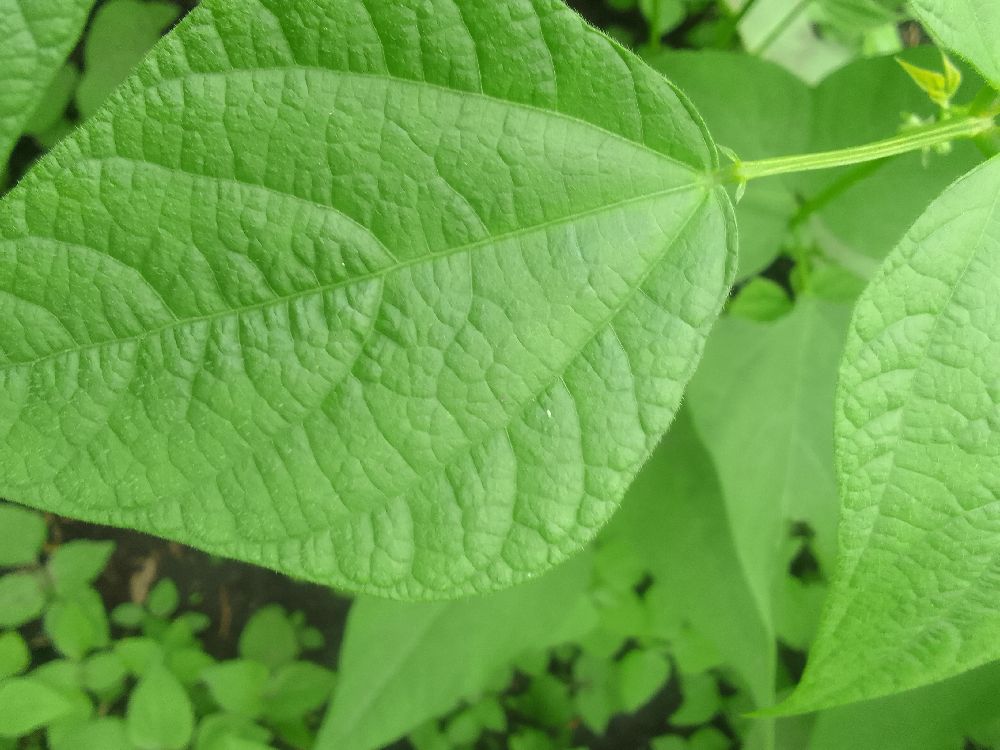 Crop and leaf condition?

common bean, healthy
